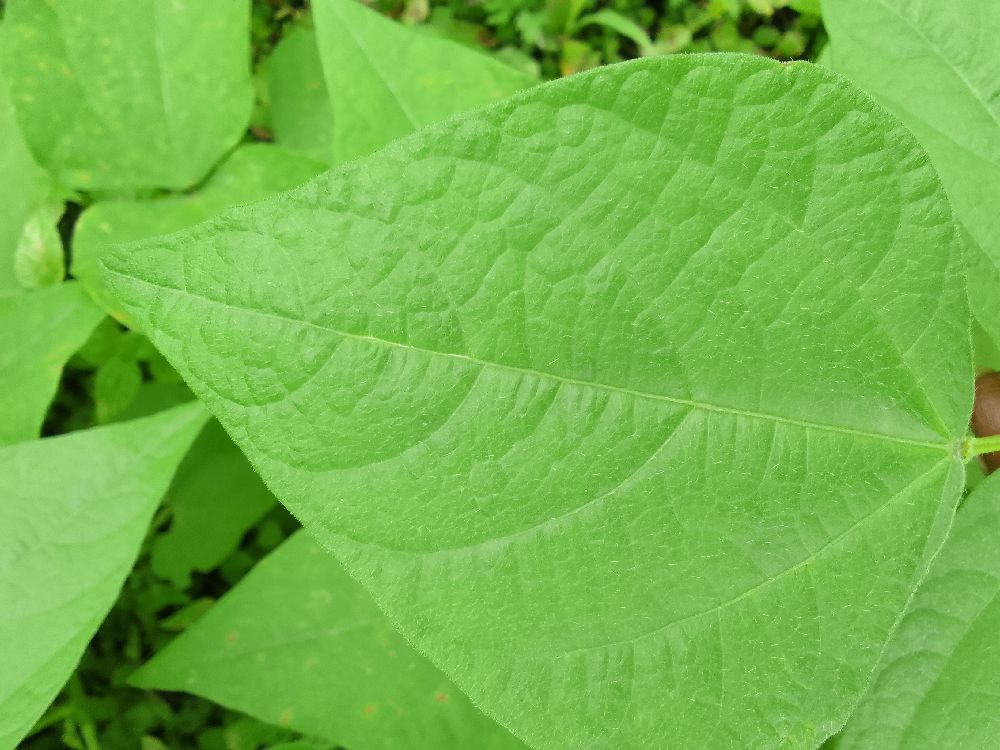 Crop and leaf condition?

common bean, healthy
